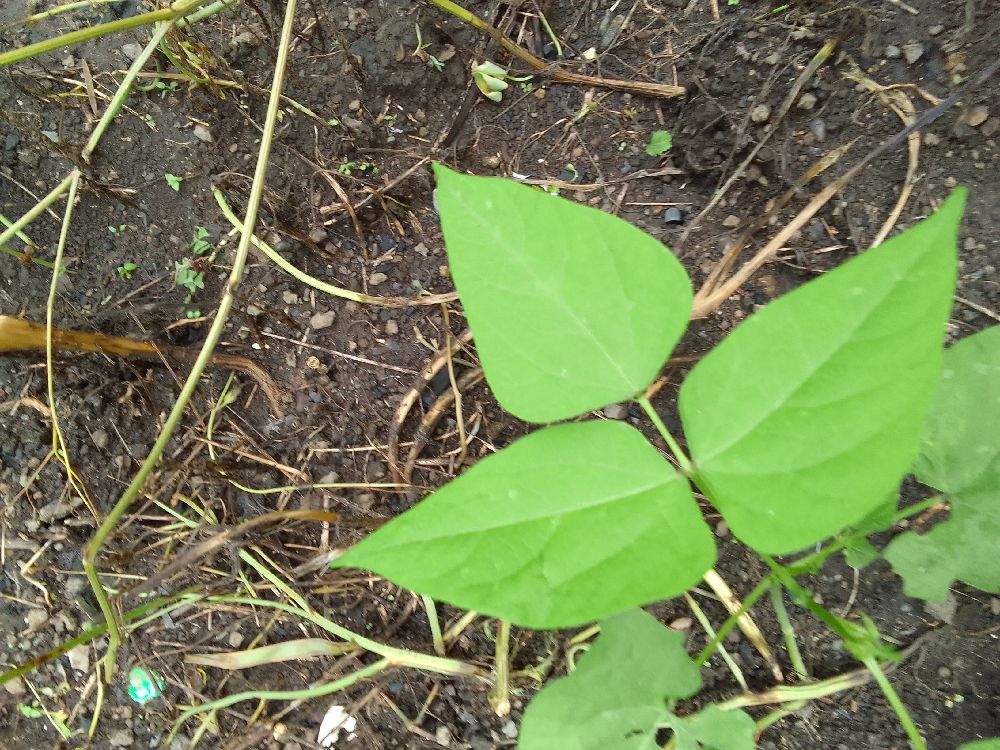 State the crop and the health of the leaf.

common bean, healthy
